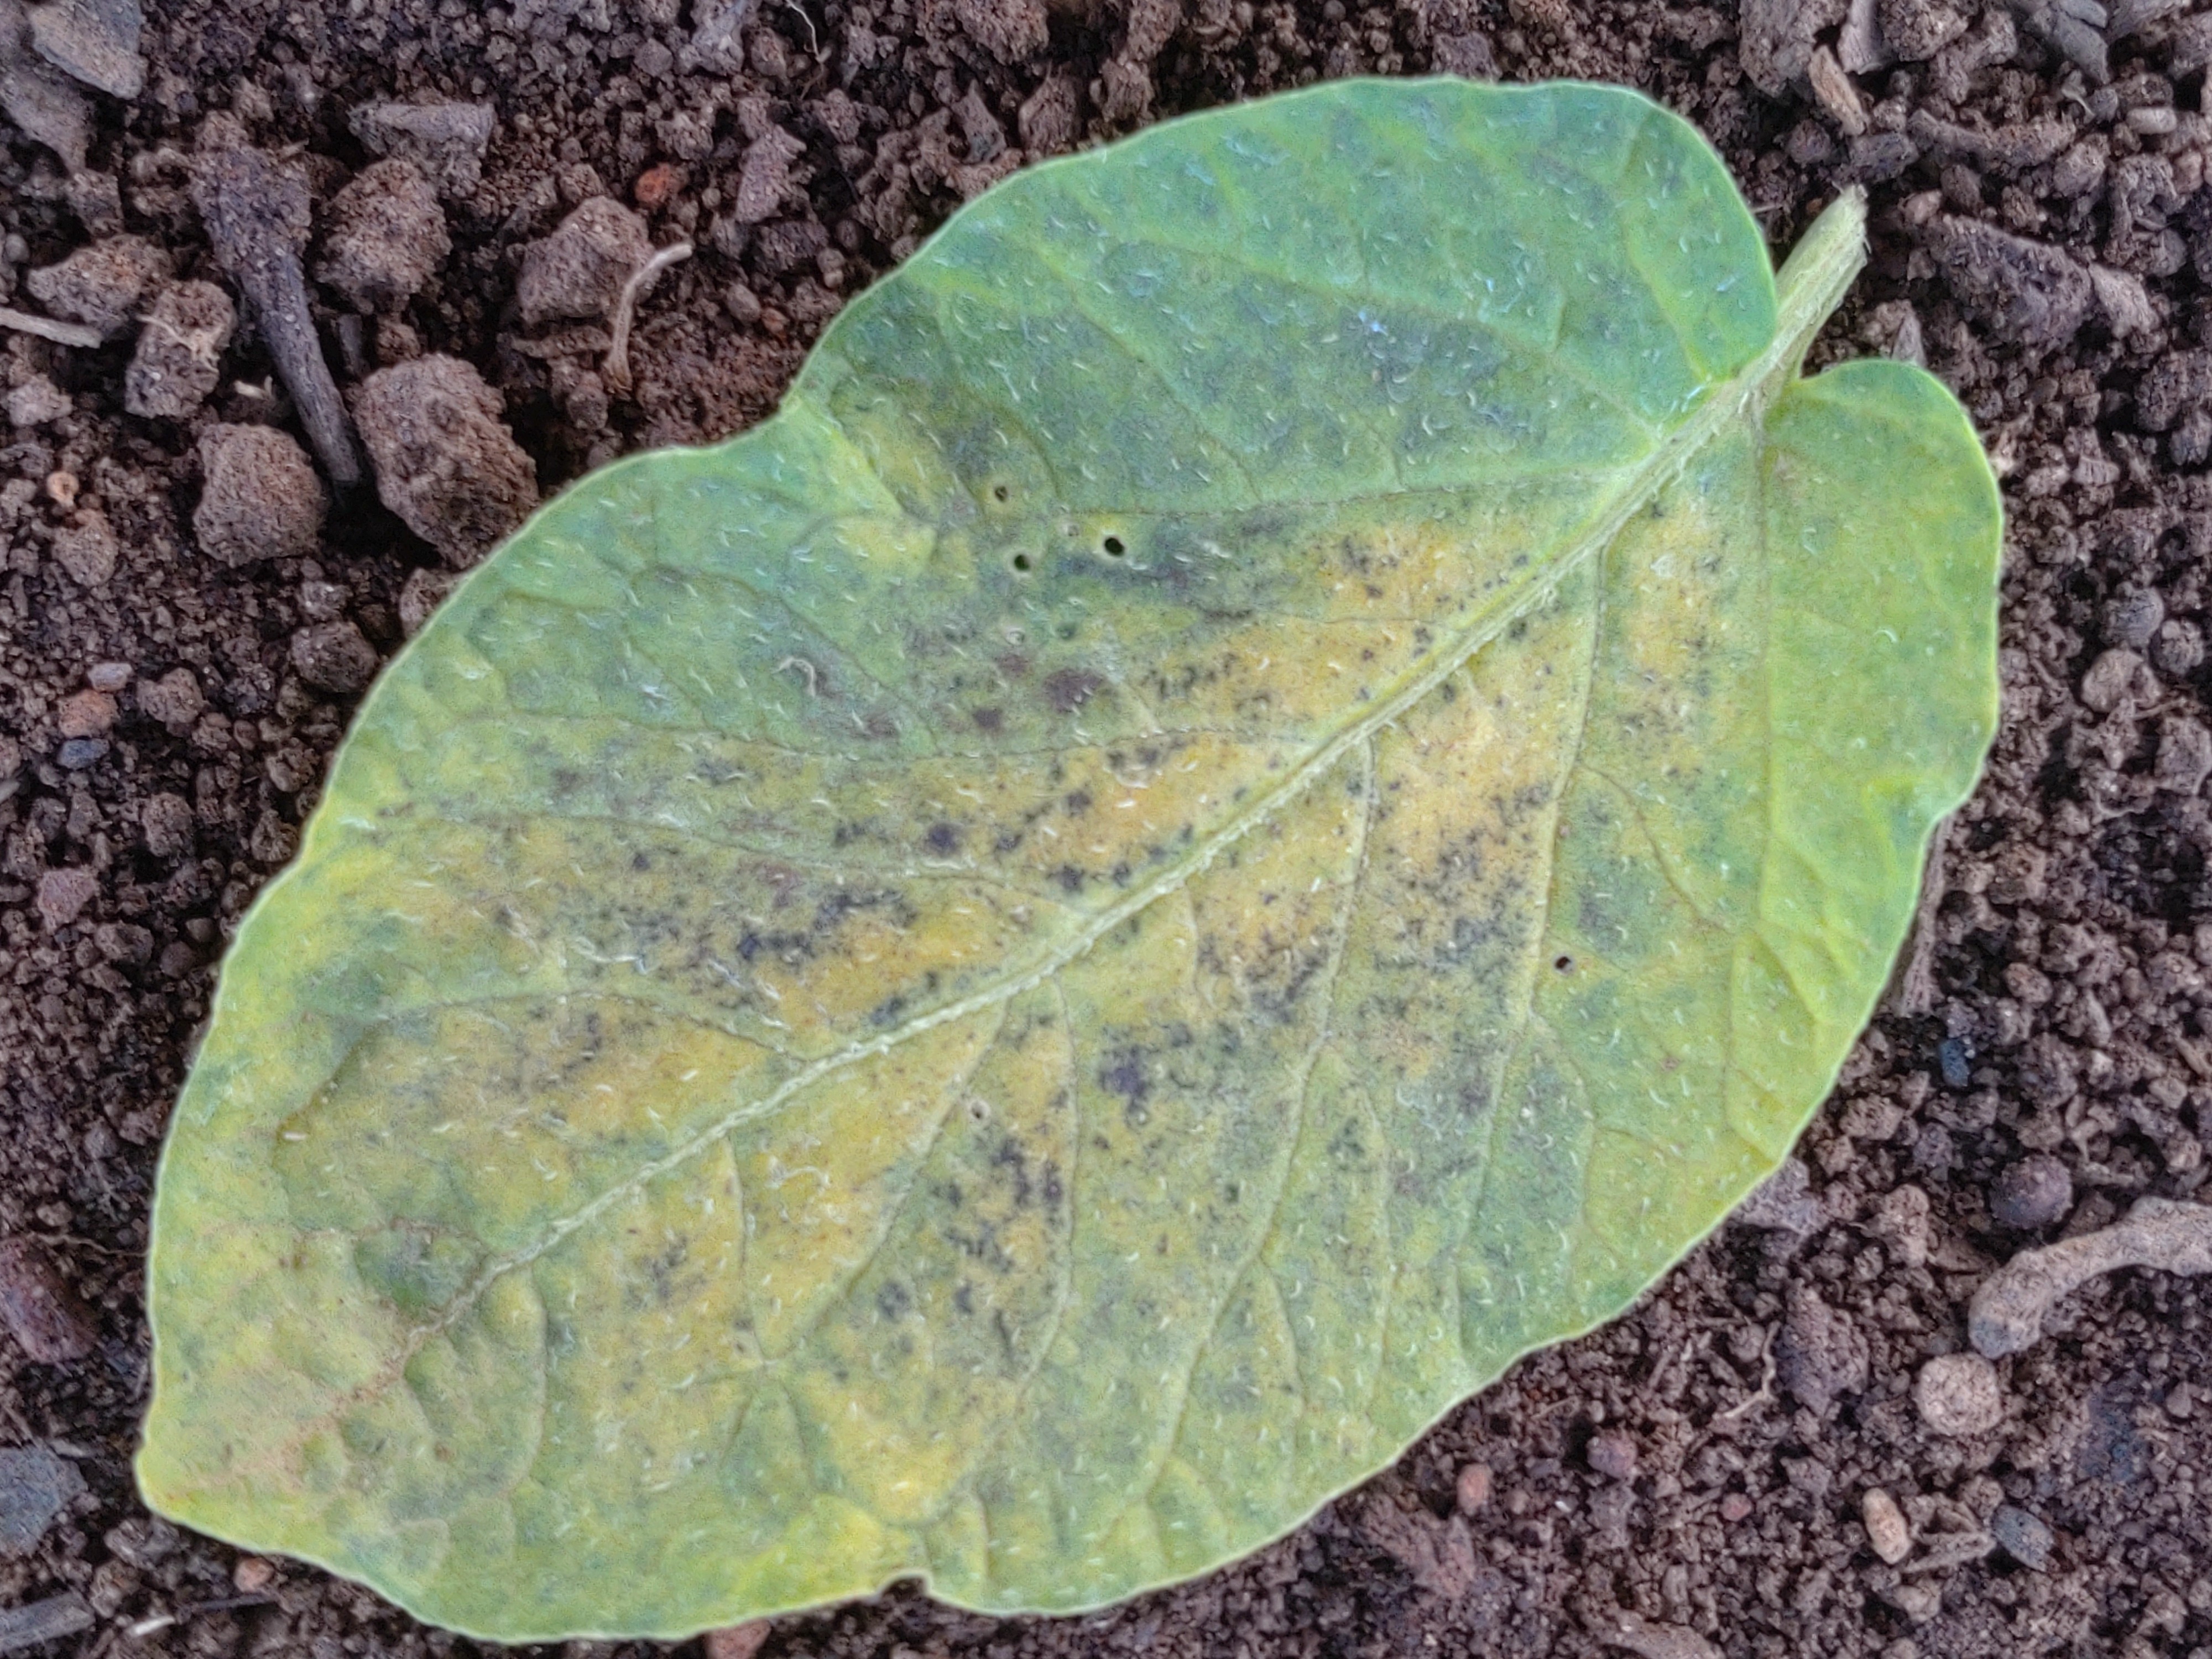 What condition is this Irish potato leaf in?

late blight
